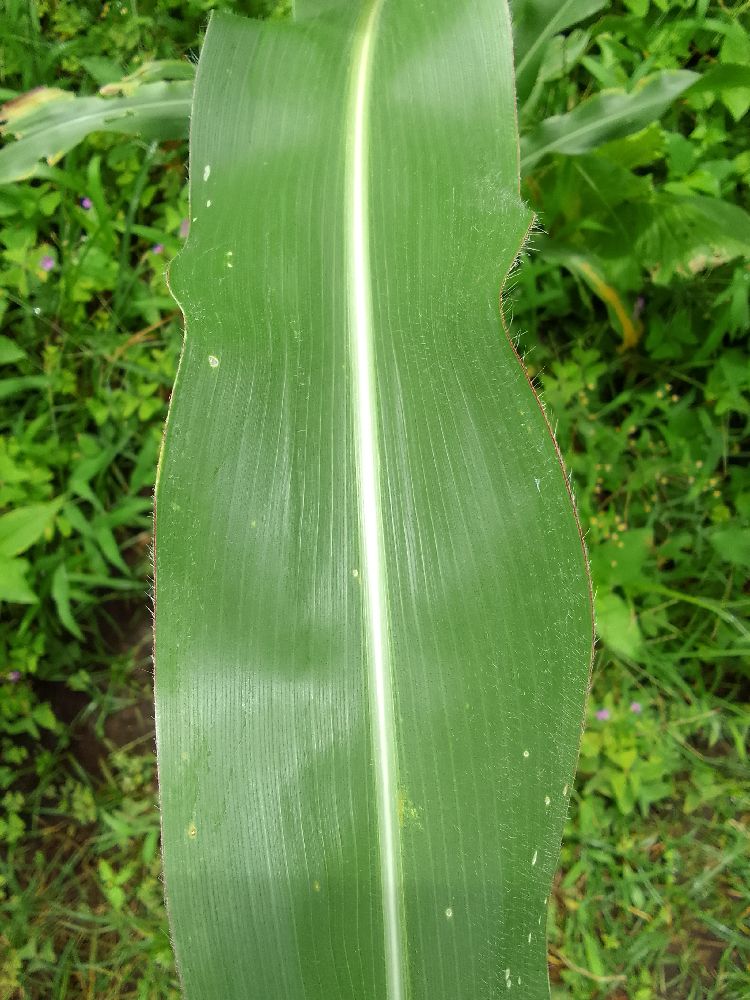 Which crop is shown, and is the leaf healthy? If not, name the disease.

maize, healthy
